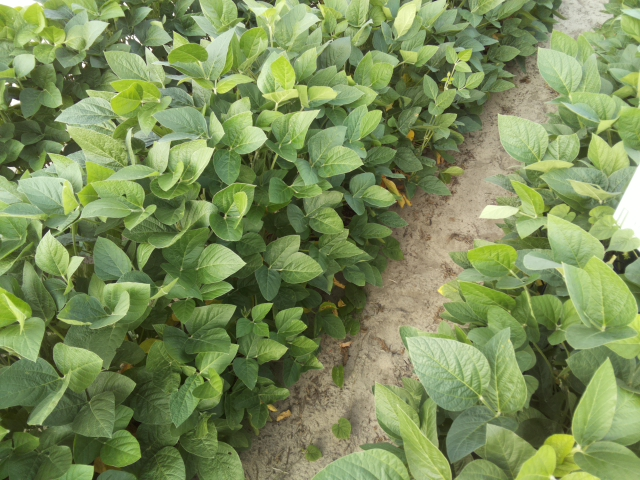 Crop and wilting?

soybean, leaves with no wilting
